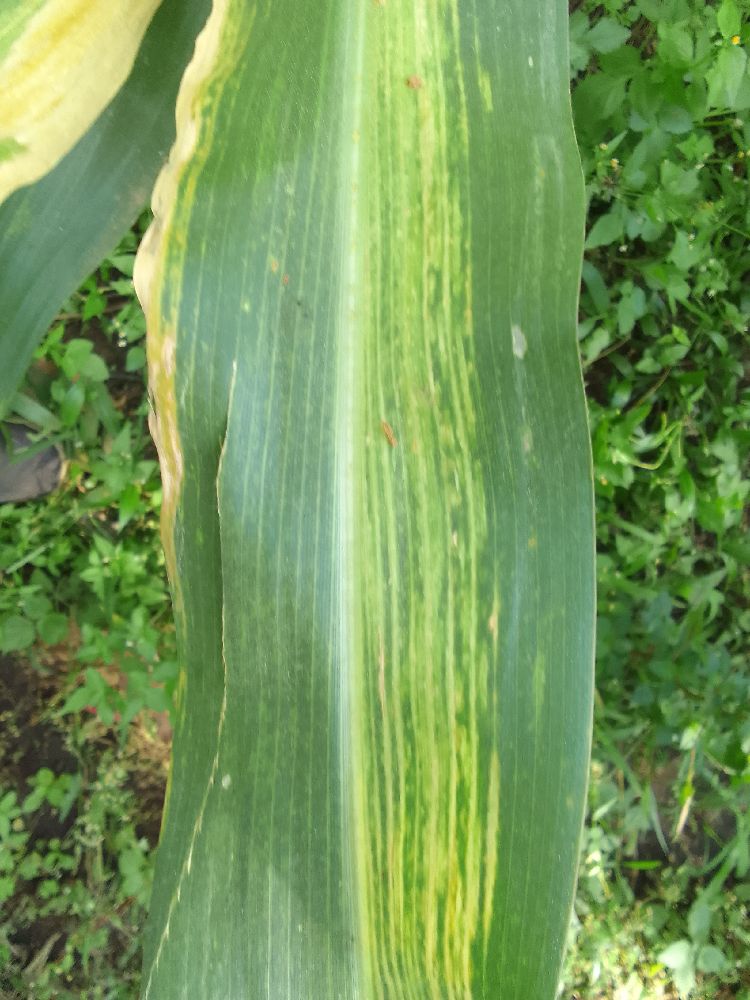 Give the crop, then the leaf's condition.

maize, maize lethal necrosis
